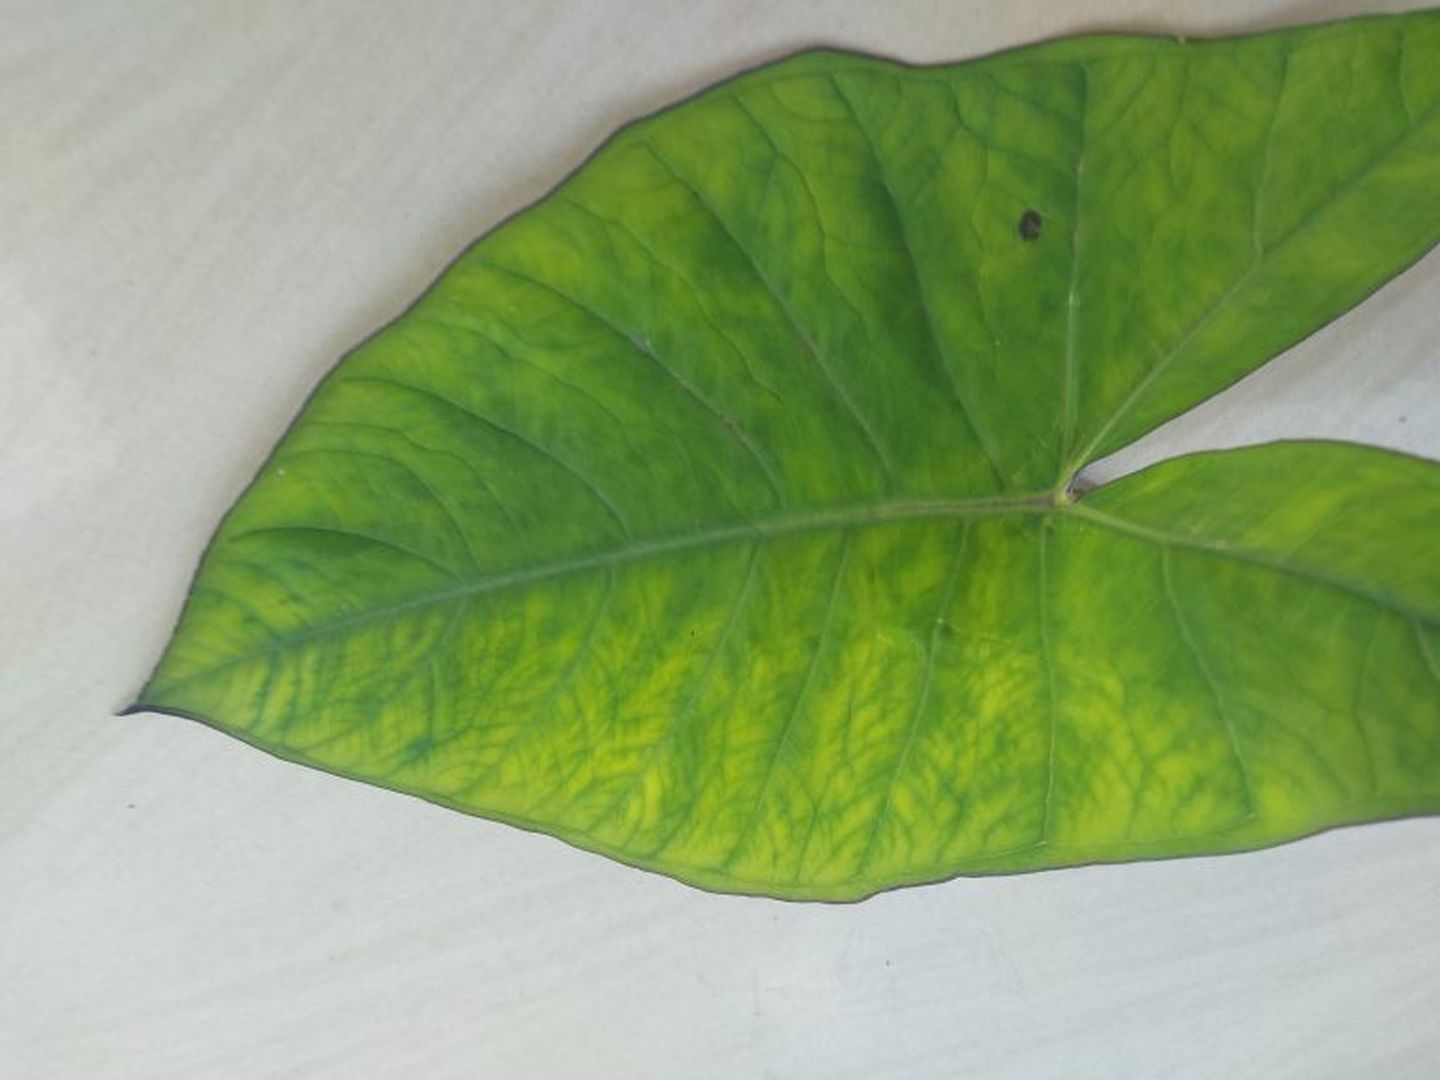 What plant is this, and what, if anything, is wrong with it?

taro, mosaic
